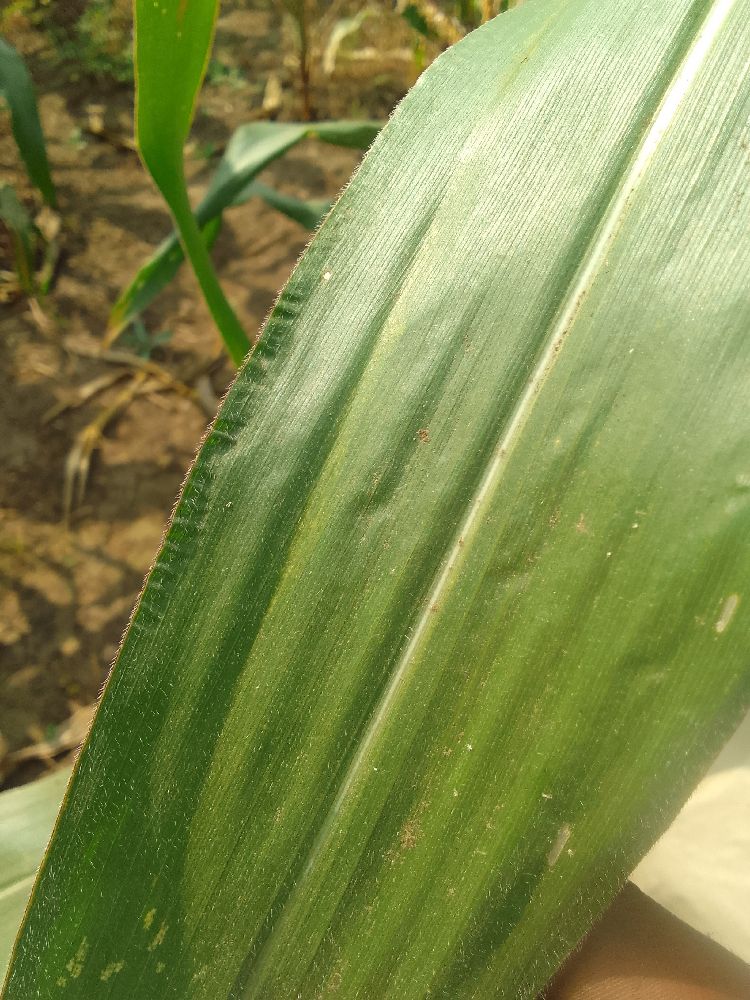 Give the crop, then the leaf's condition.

maize, healthy
